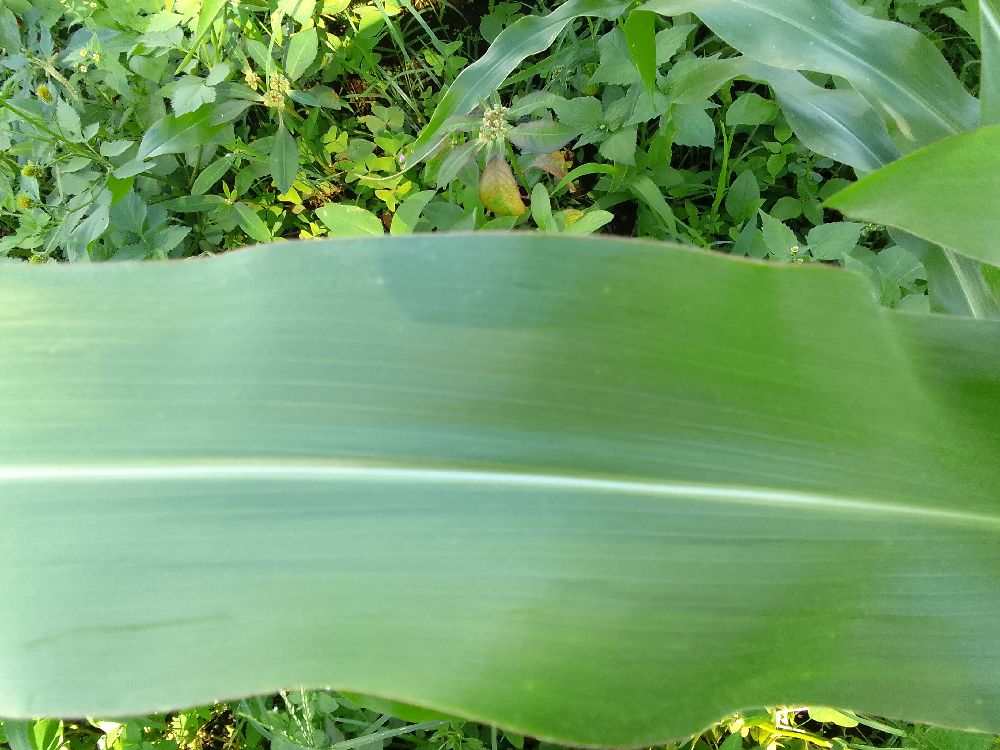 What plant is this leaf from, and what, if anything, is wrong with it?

maize, healthy
